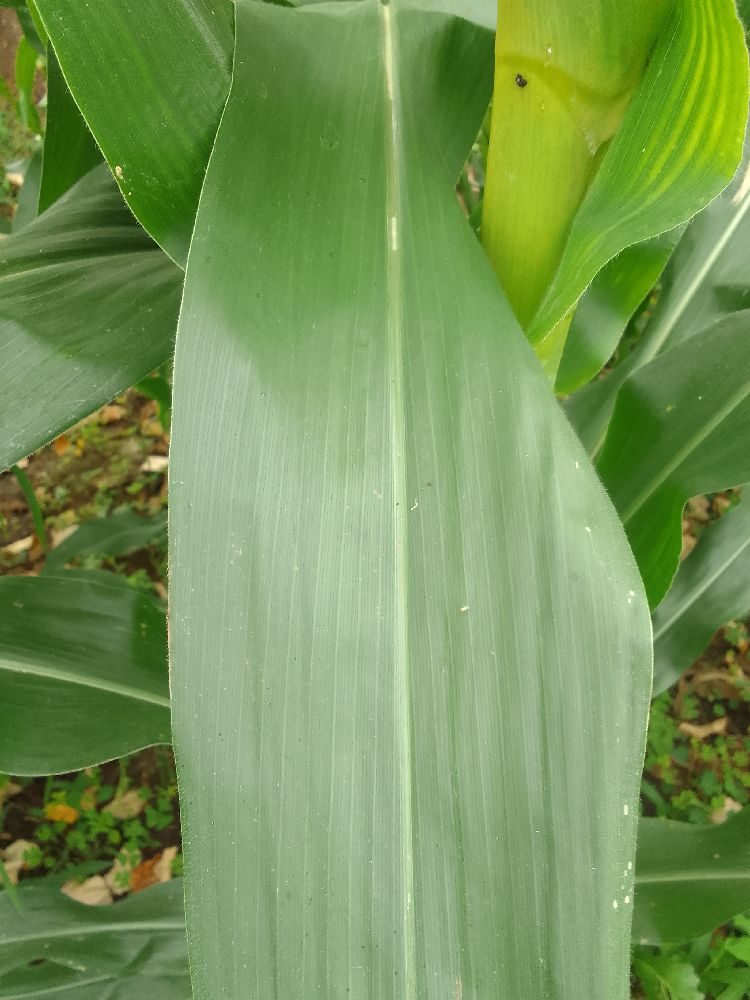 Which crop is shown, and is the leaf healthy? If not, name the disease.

maize, healthy
